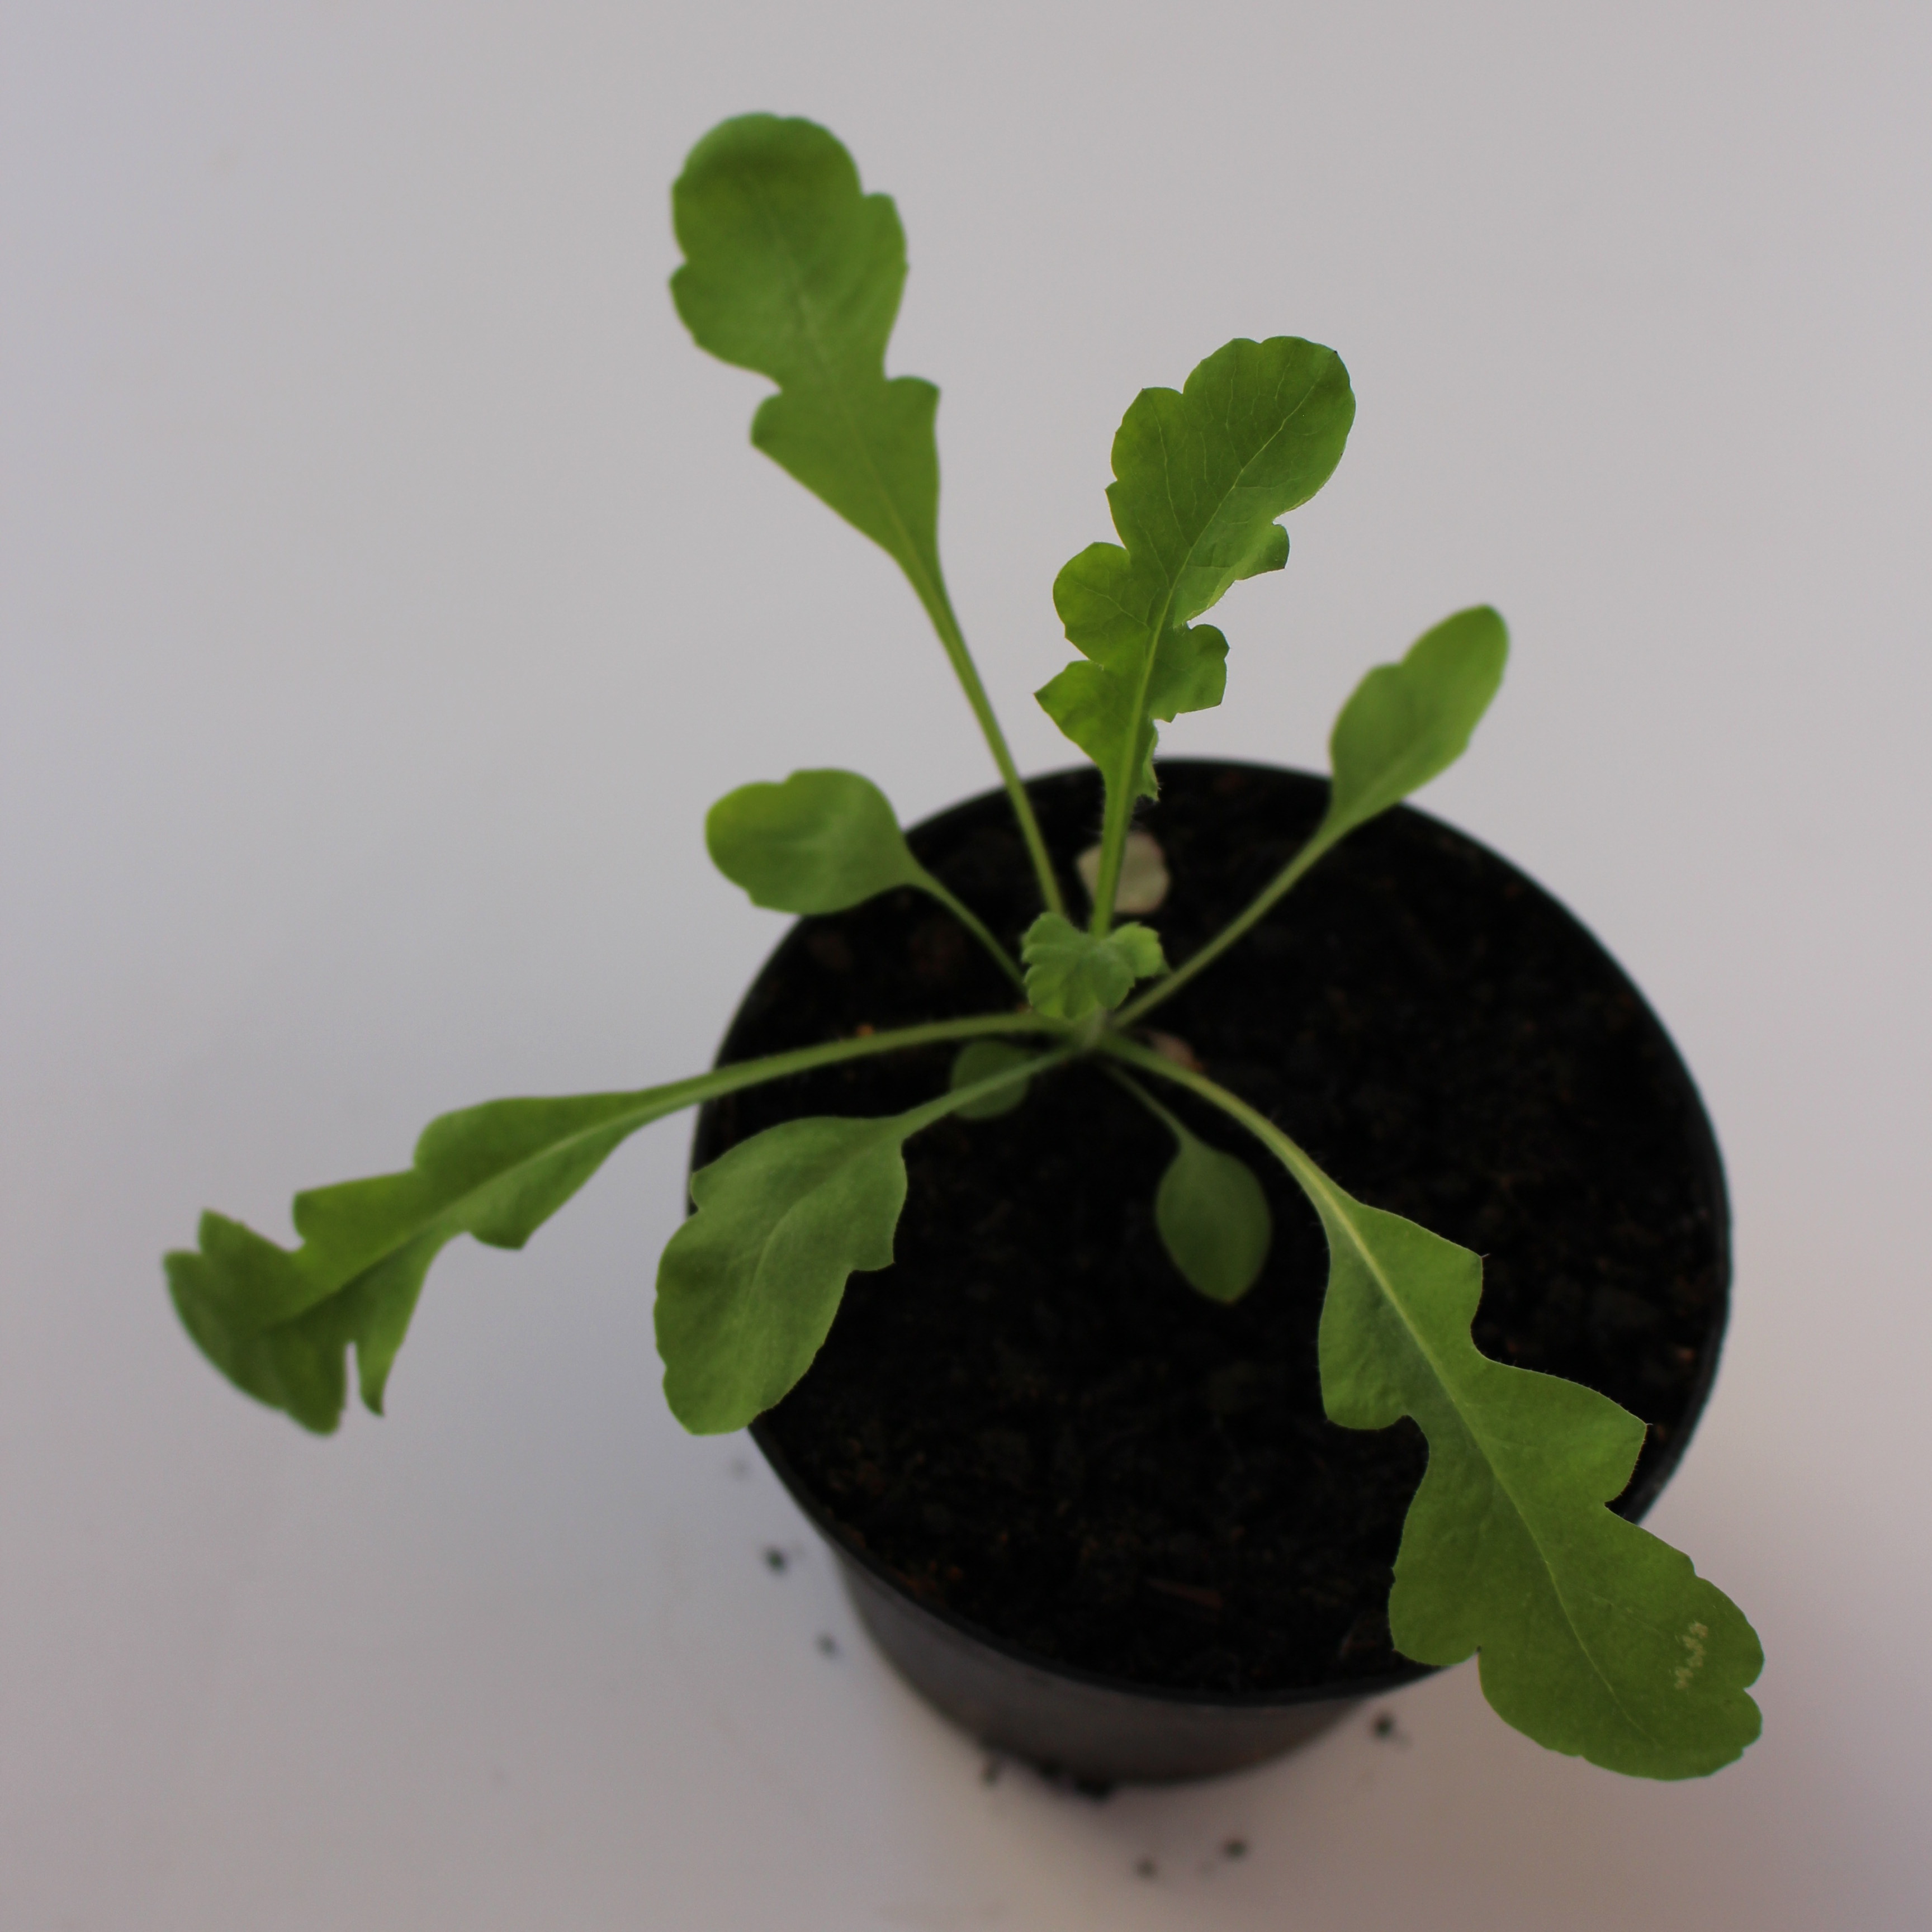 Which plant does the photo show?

Papaver rhoeas
